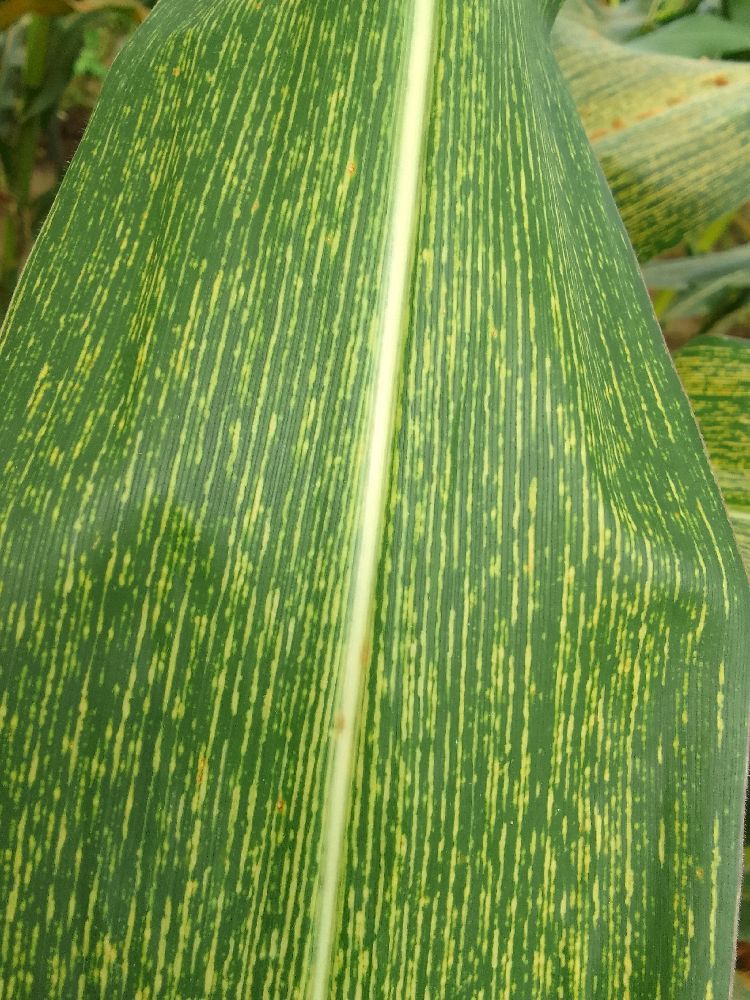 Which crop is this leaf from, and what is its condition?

maize, maize streak virus
